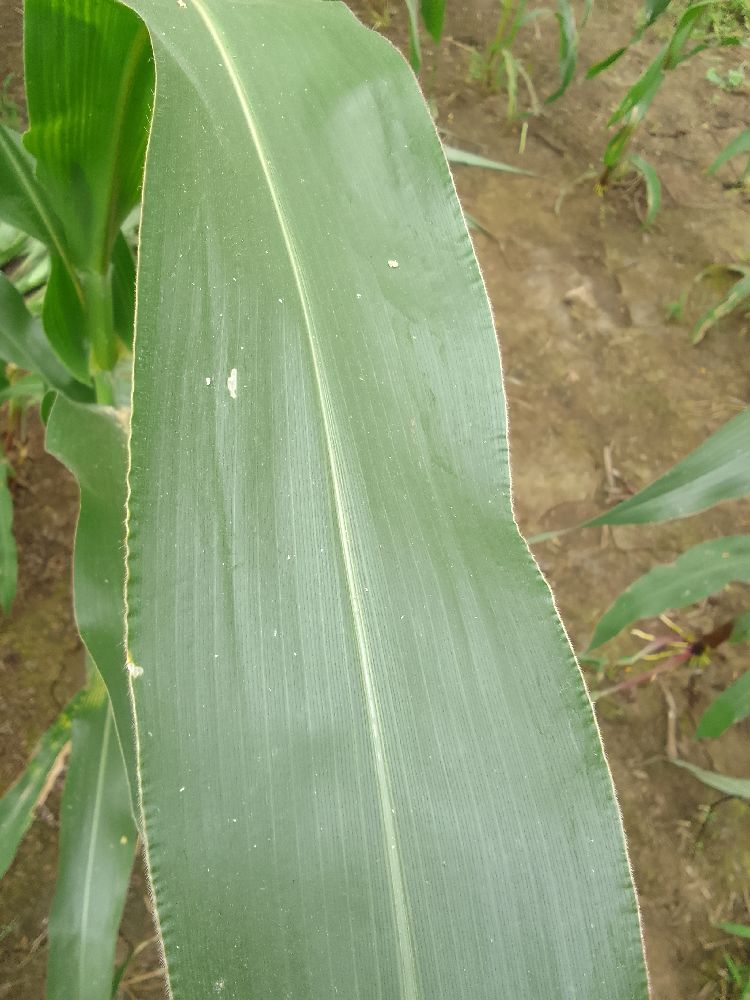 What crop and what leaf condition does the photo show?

maize, healthy
